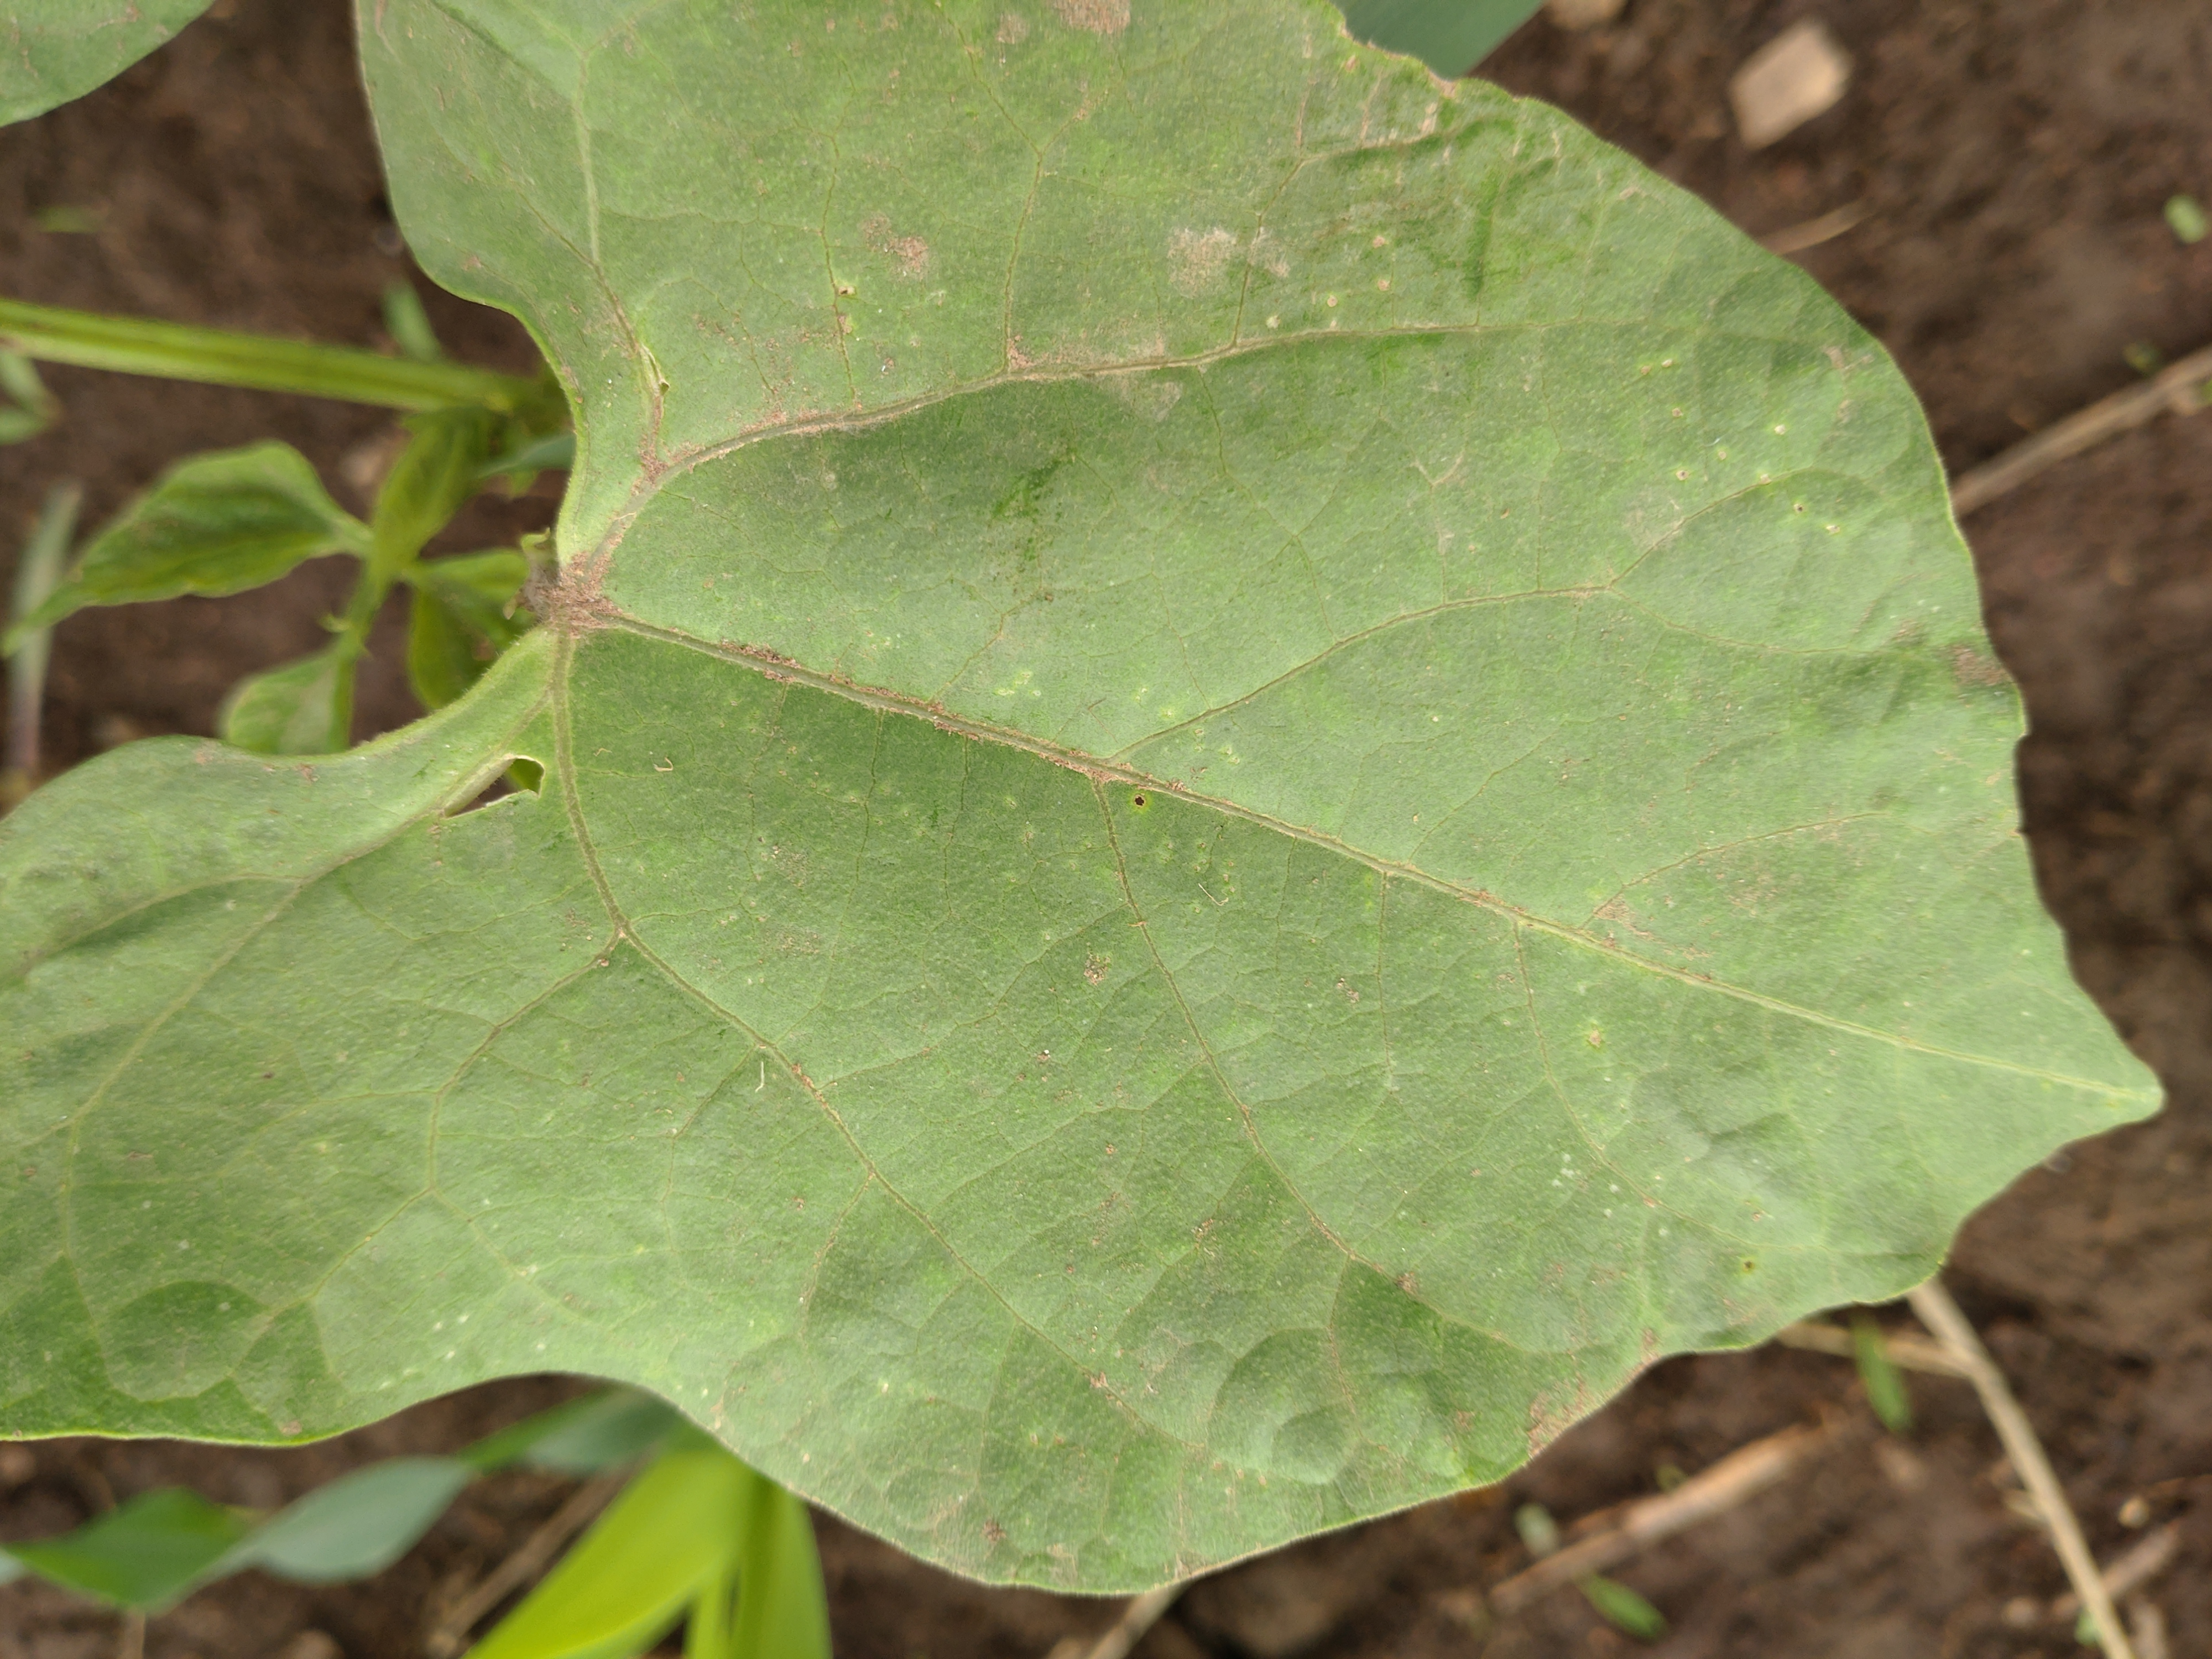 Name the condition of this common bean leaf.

healthy
